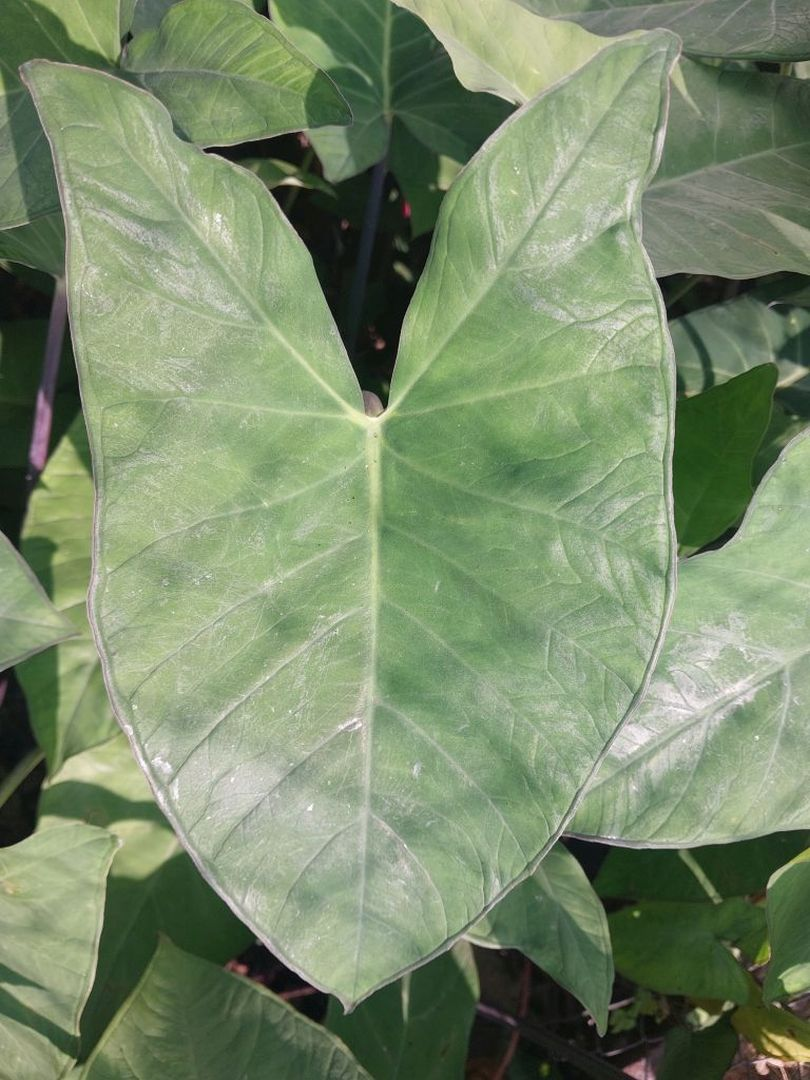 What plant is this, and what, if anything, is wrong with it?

taro, healthy
